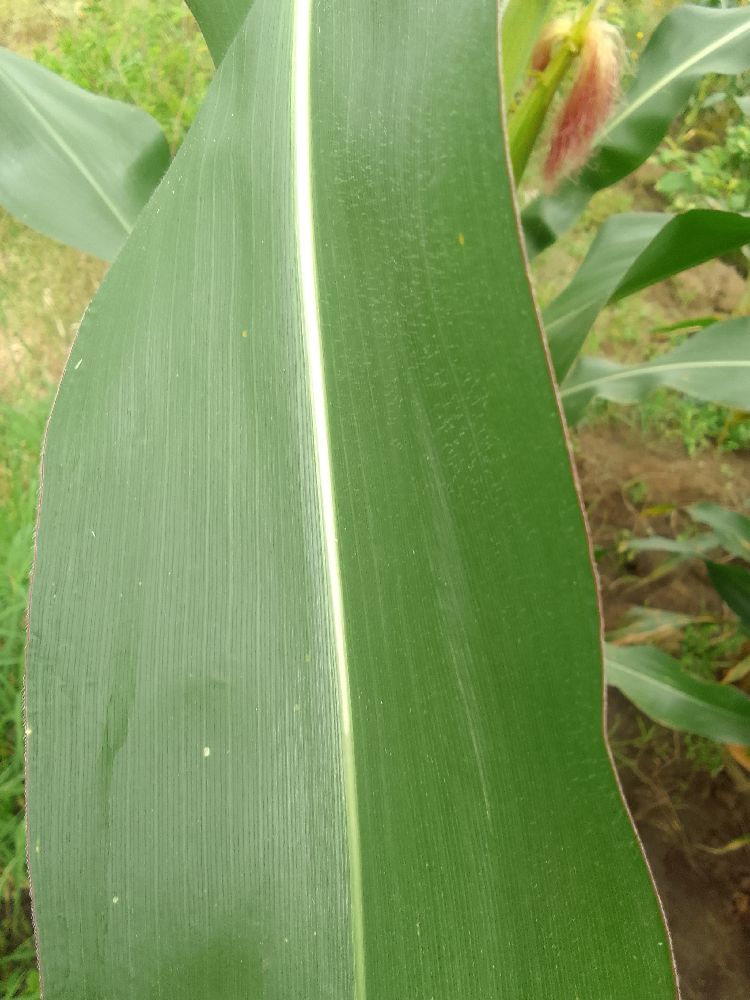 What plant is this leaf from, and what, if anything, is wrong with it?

maize, healthy
